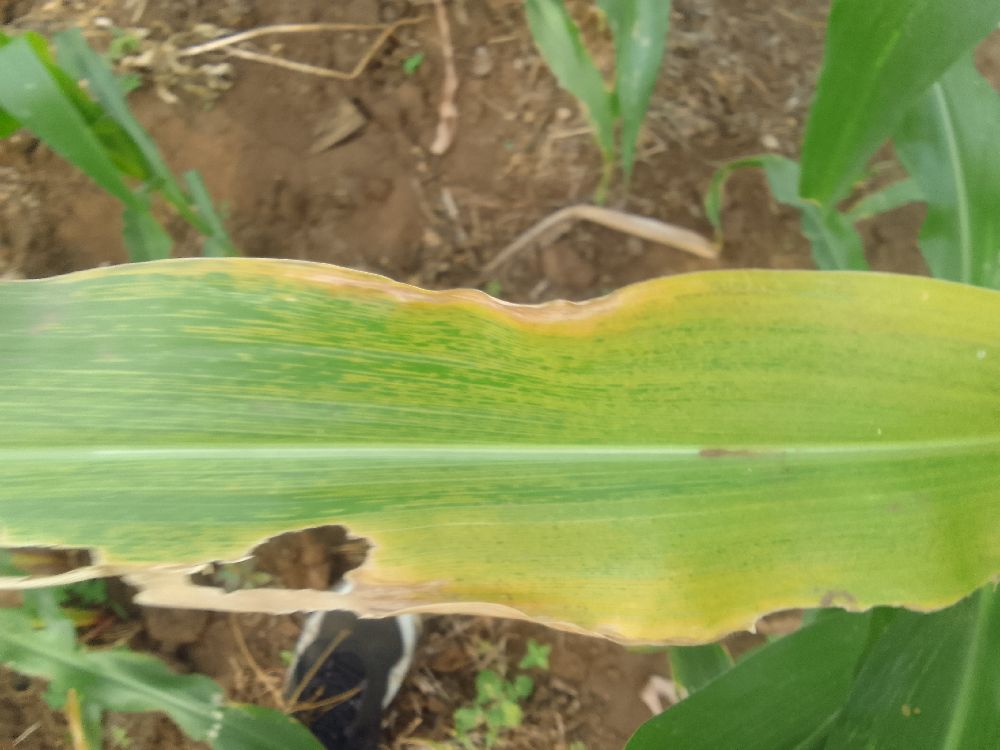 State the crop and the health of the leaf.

maize, maize lethal necrosis
